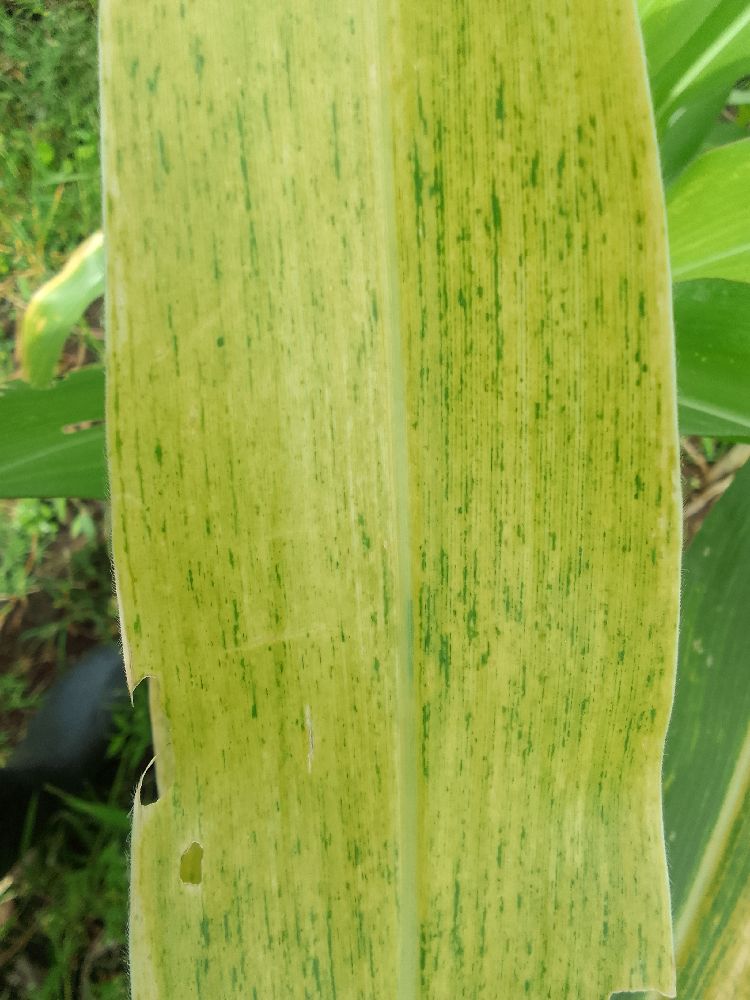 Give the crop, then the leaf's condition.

maize, maize lethal necrosis
